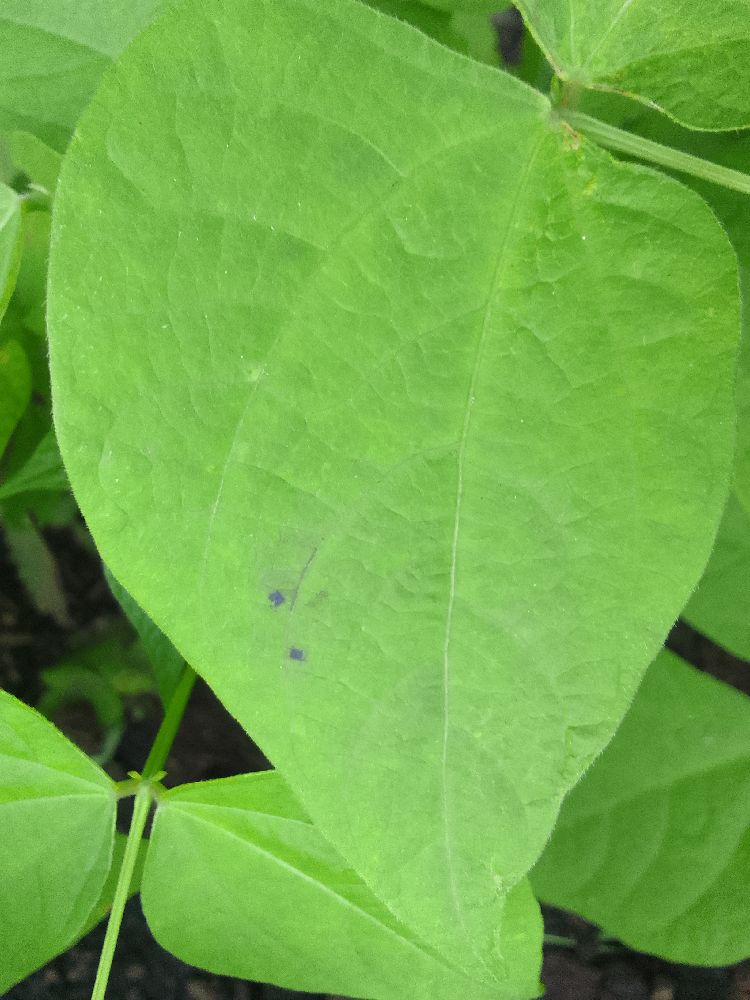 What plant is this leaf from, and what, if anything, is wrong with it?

common bean, healthy
